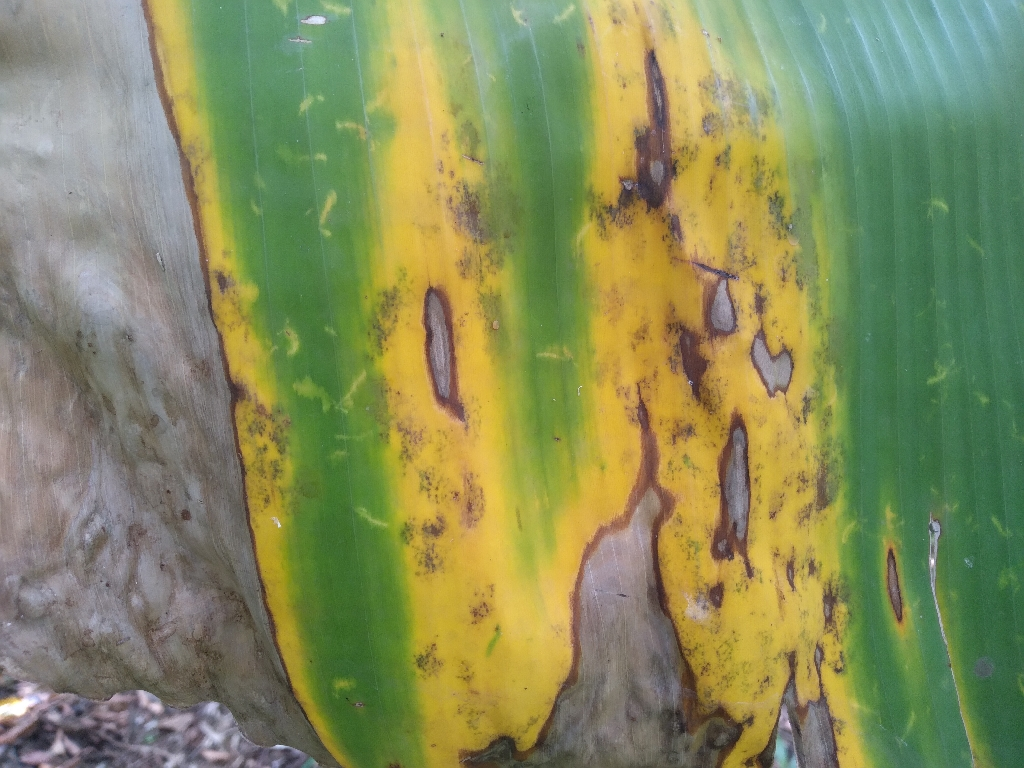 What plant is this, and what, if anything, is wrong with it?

banana, black sigatoka
